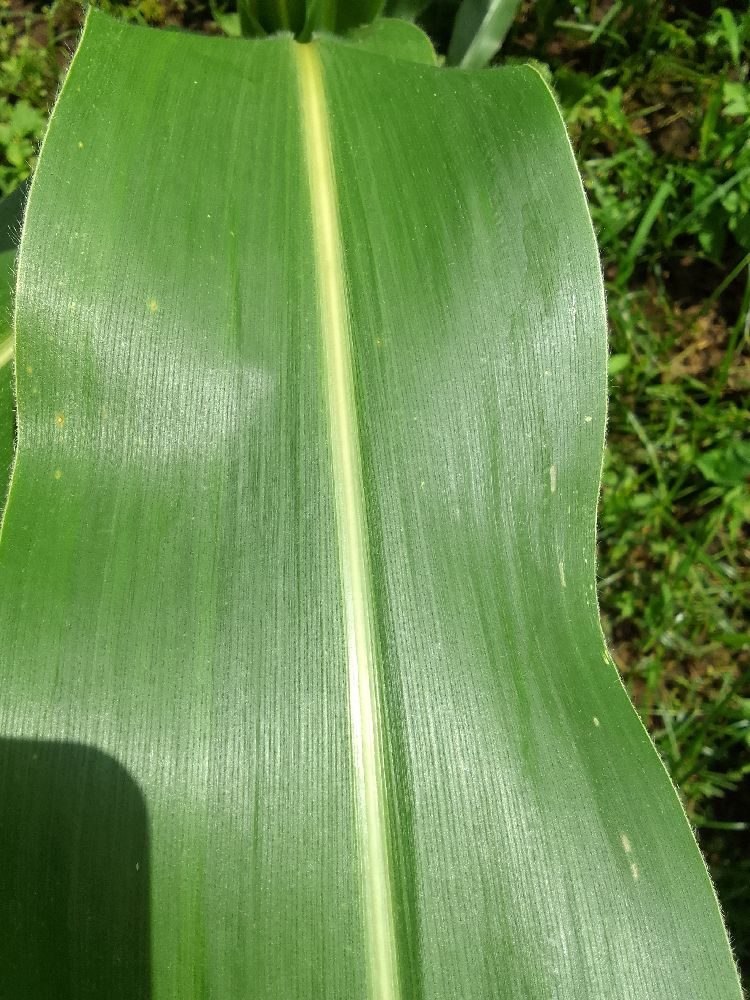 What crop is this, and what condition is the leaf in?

maize, healthy
